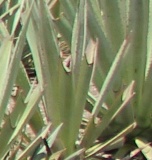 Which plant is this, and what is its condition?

agave, yellow
